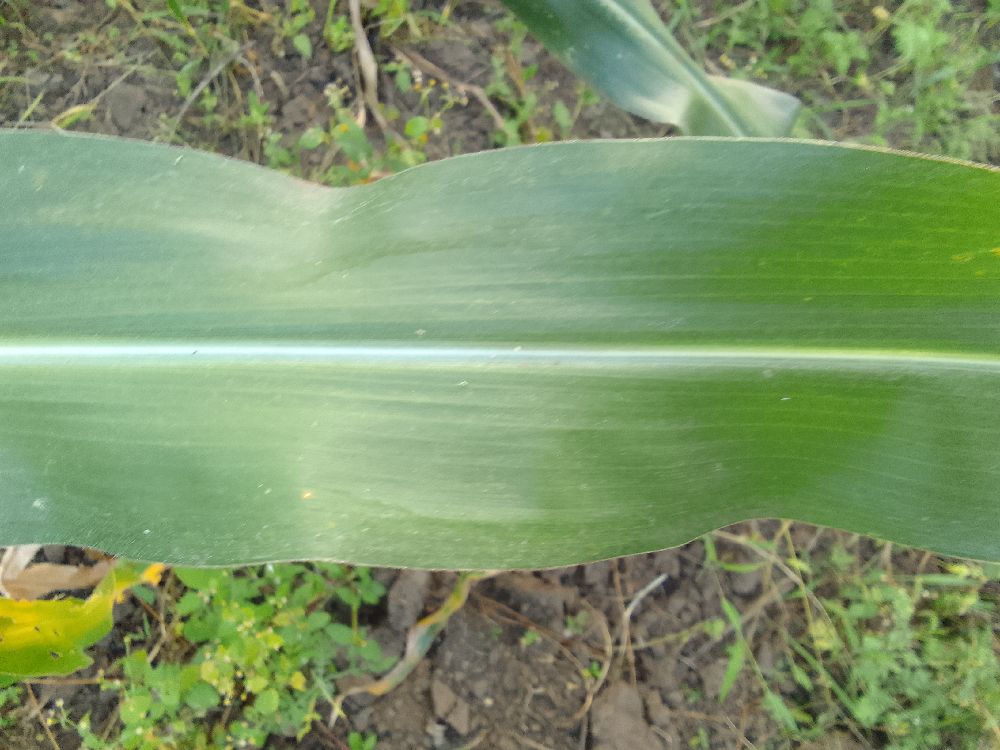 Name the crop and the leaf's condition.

maize, healthy
